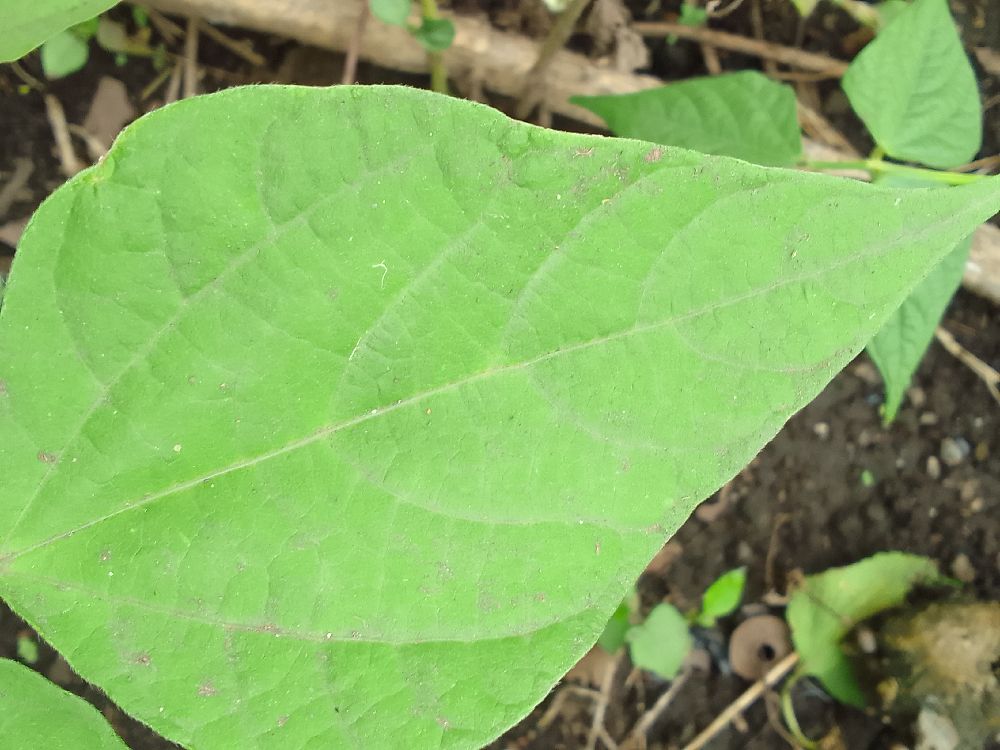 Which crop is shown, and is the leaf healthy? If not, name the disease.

common bean, healthy
